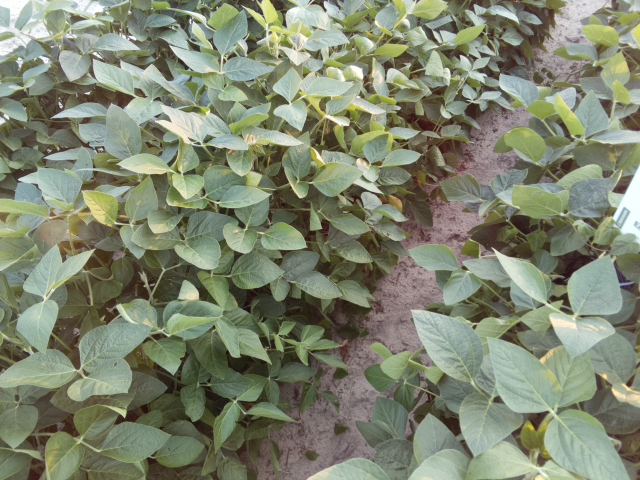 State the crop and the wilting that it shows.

soybean, leaves with no wilting
